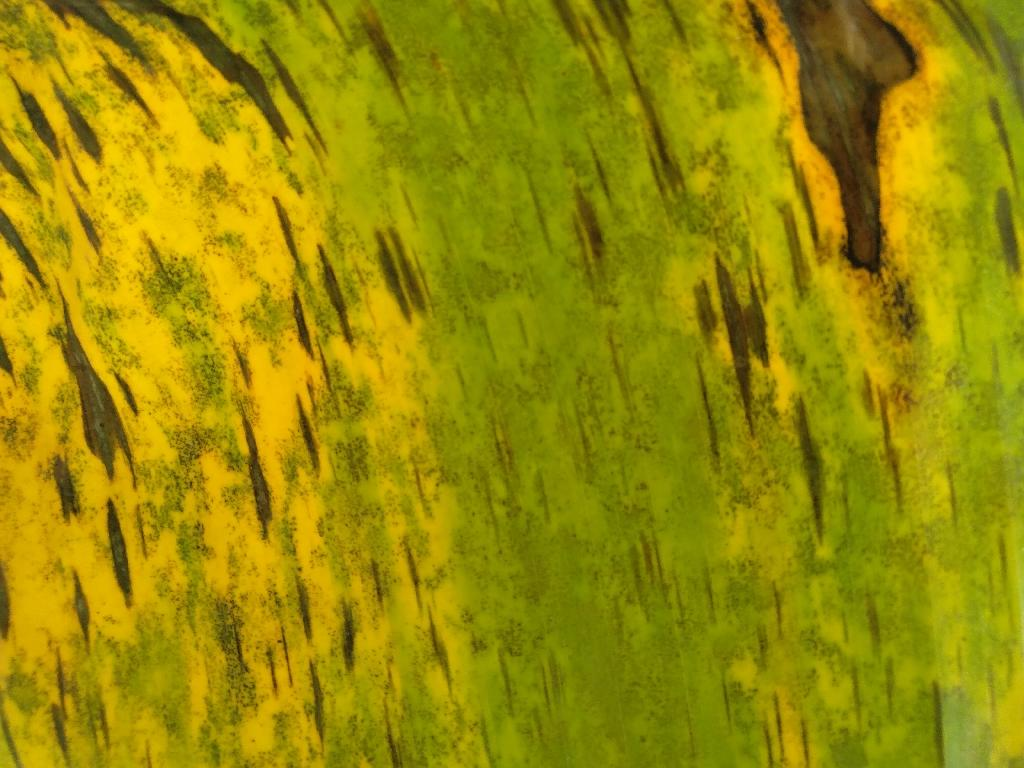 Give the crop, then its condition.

banana, black sigatoka
